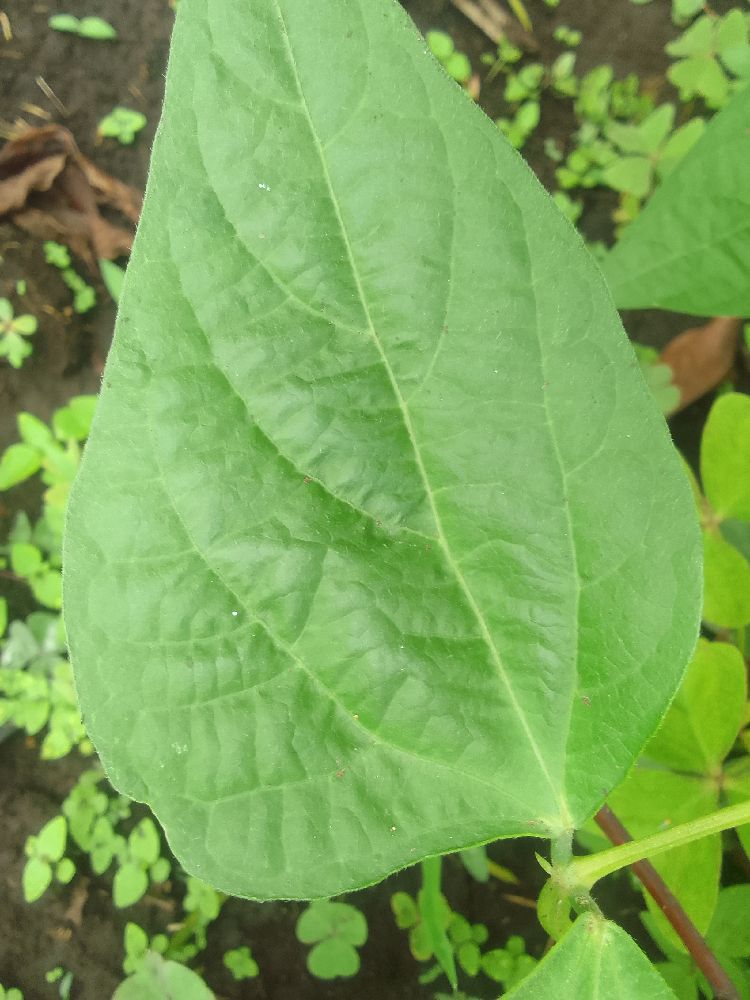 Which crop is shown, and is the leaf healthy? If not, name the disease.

common bean, healthy
